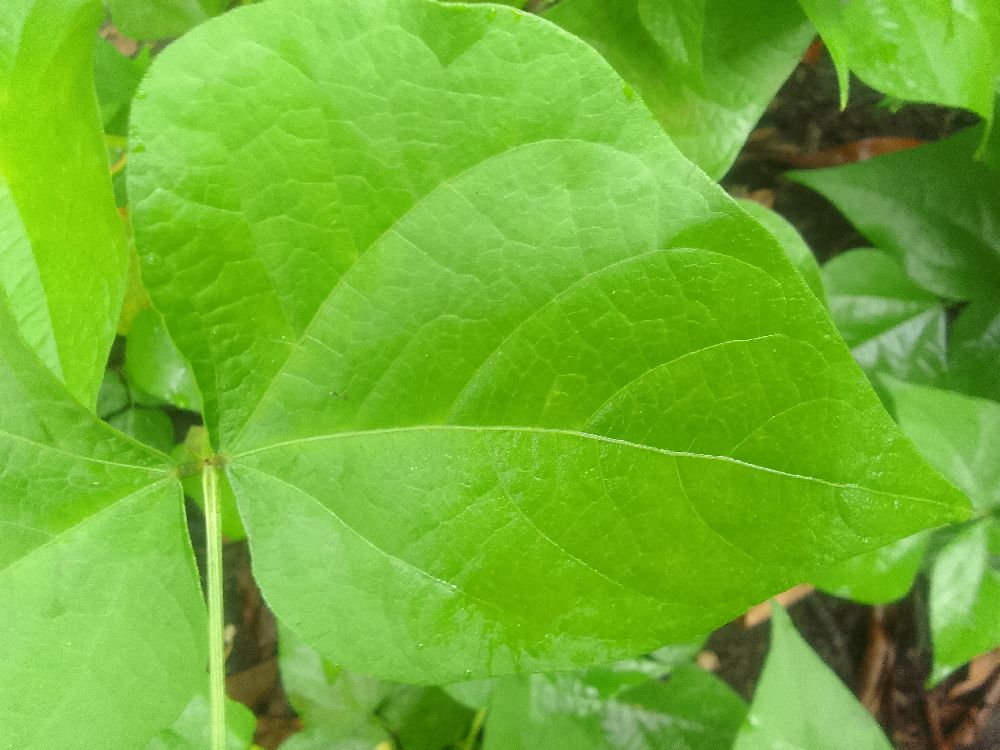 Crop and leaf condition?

common bean, healthy
